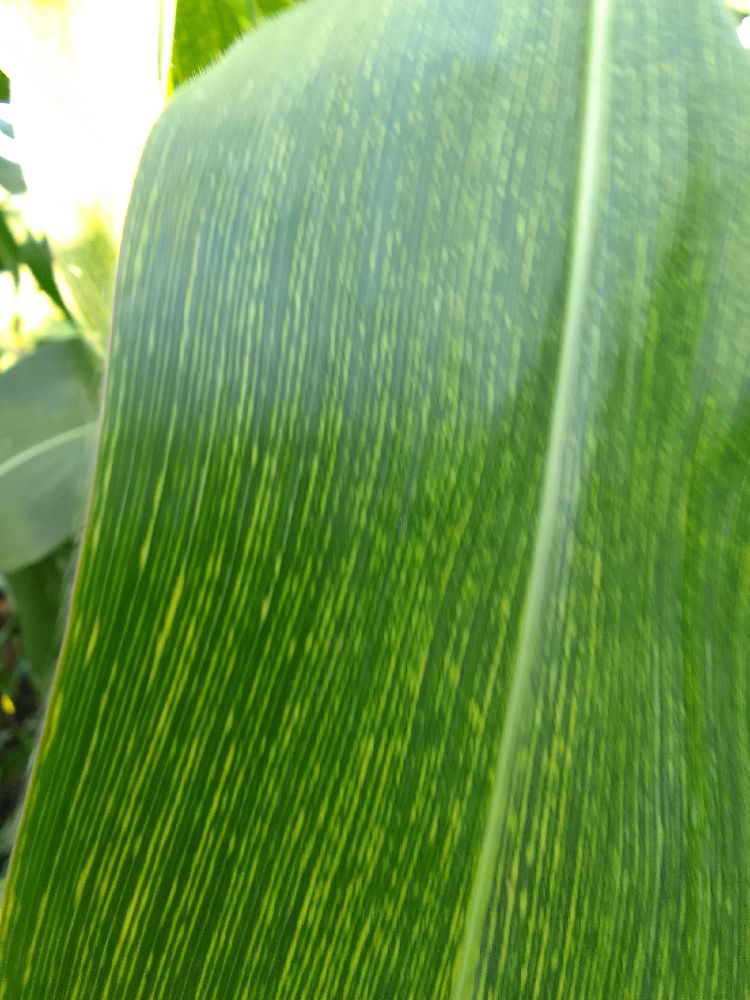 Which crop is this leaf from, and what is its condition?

maize, maize streak virus
